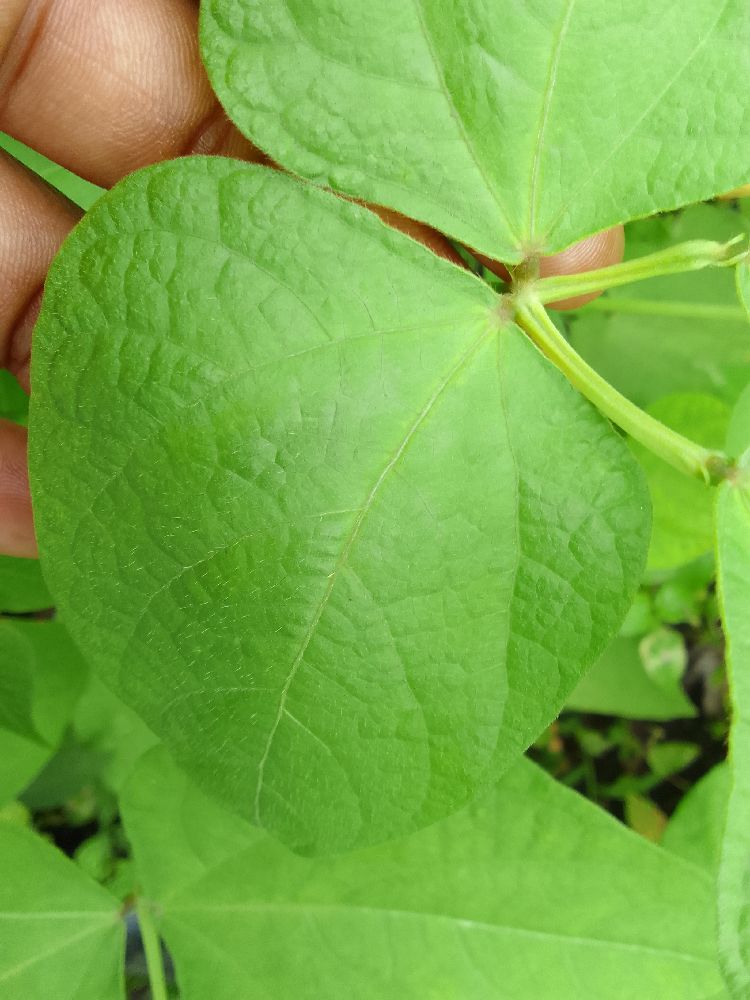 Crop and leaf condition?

common bean, healthy
